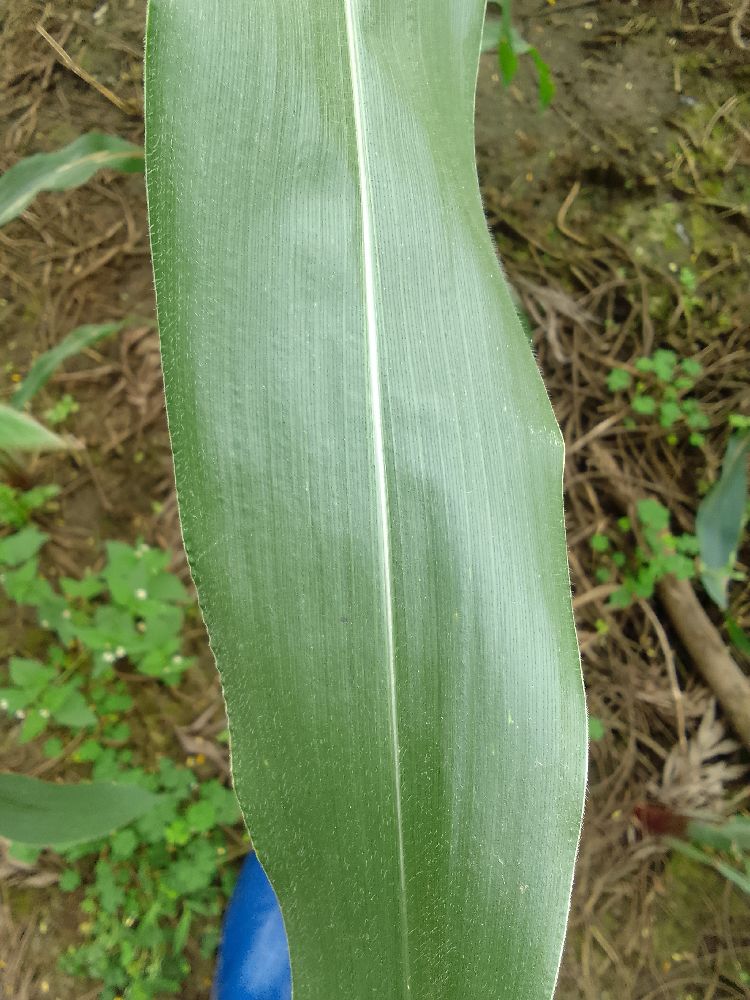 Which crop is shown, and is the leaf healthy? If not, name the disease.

maize, healthy
